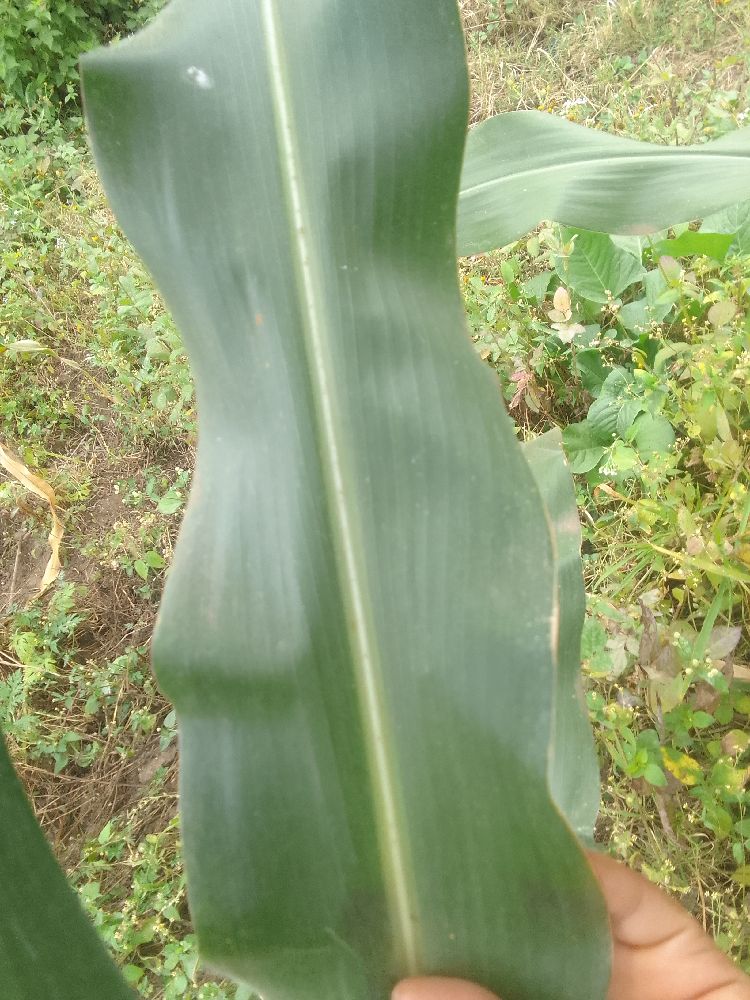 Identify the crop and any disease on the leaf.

maize, healthy
